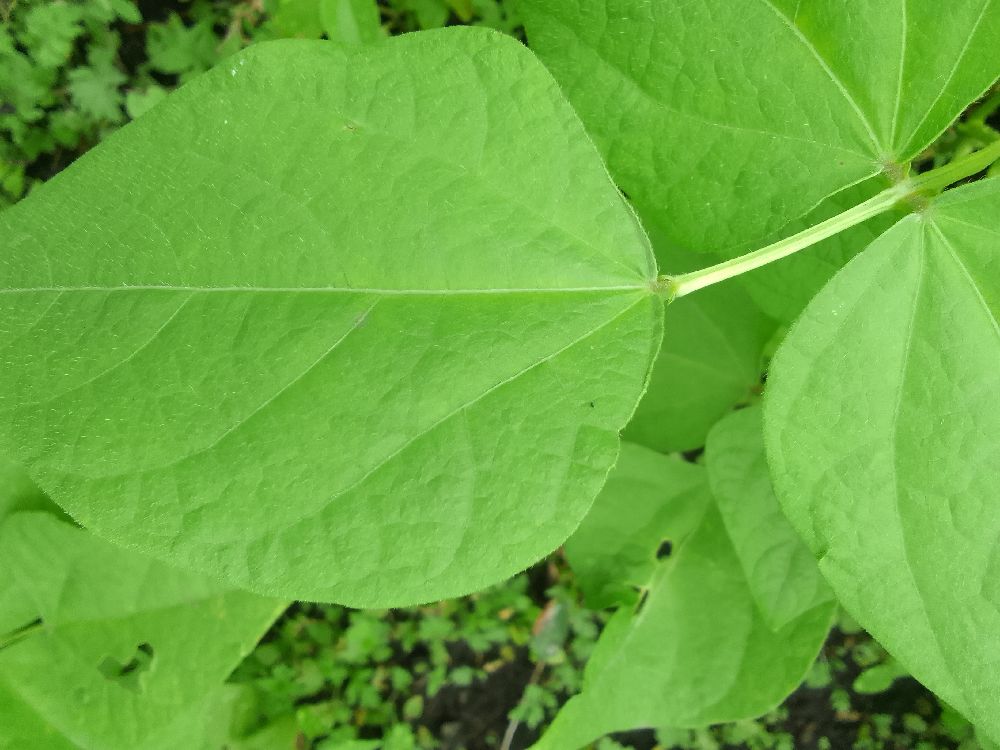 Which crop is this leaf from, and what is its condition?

common bean, healthy
